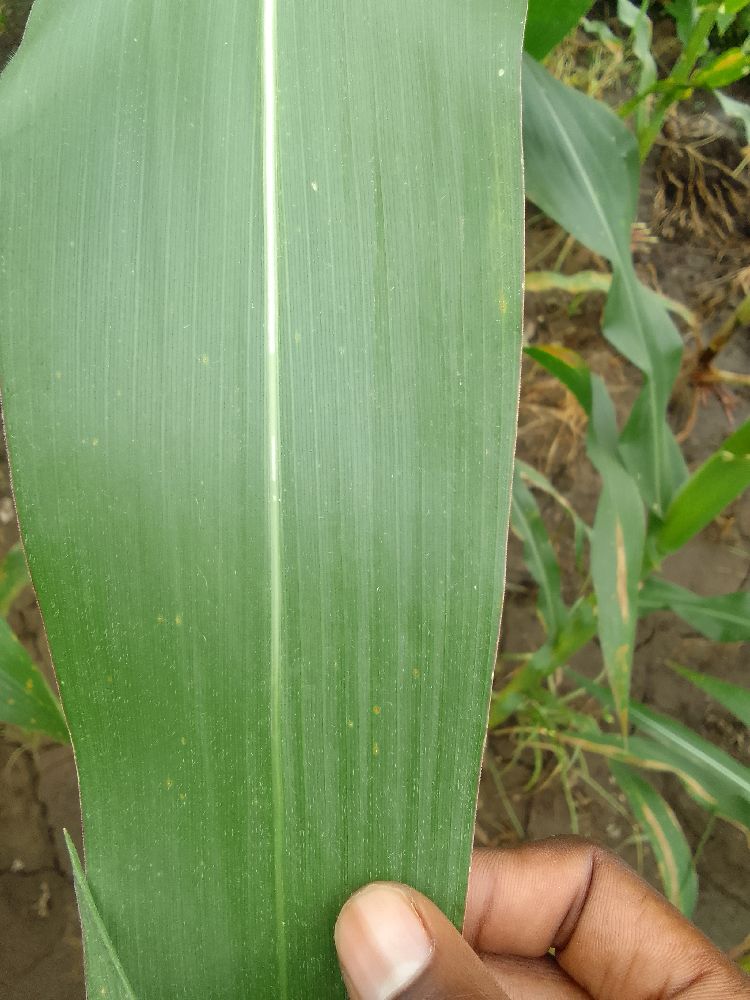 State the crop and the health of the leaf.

maize, healthy
